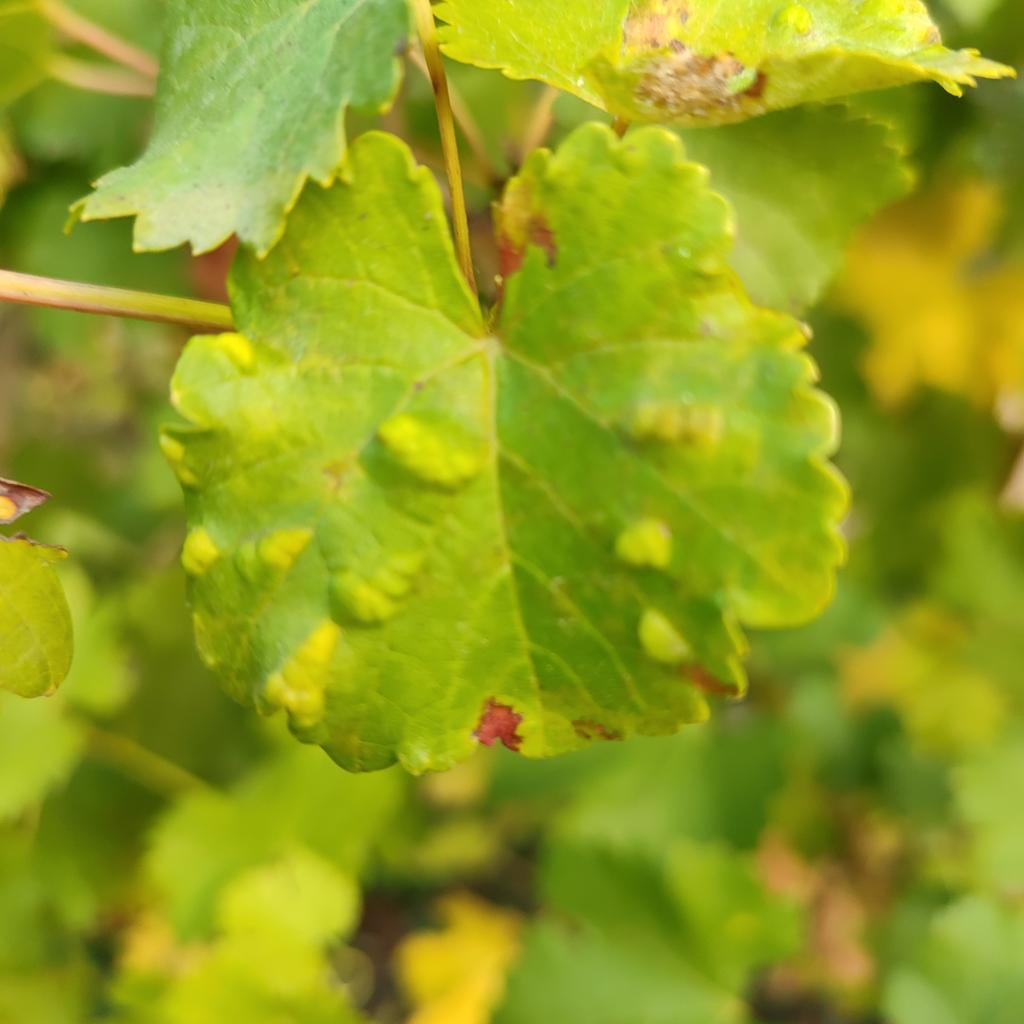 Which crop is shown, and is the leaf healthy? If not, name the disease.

grapevine, erineum mite
